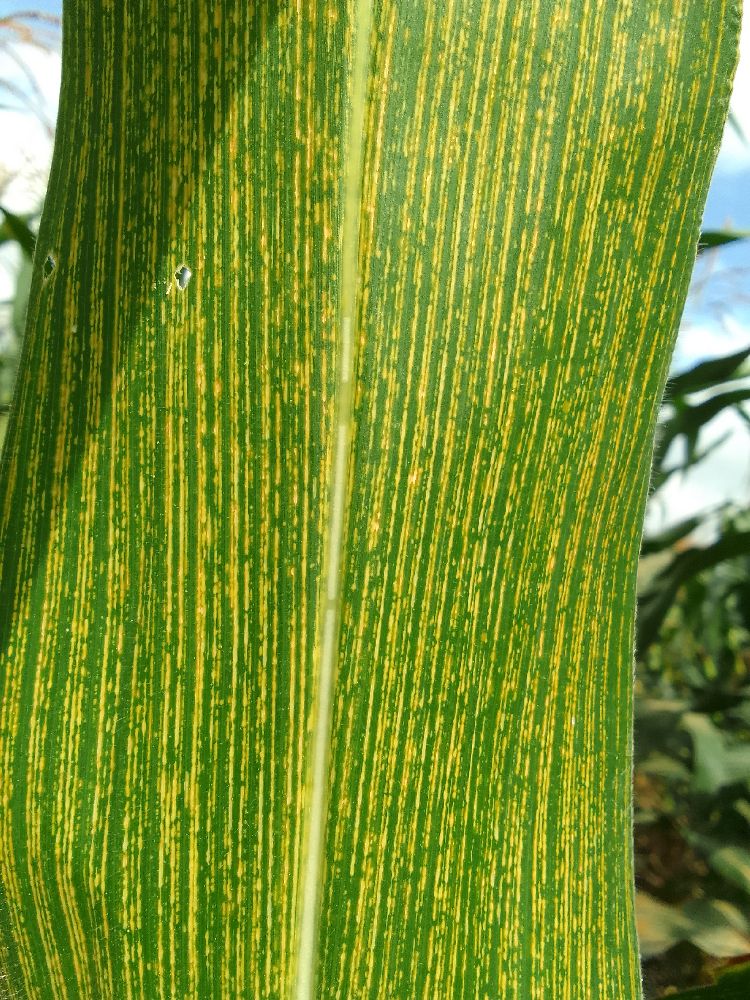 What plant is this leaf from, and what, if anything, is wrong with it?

maize, maize streak virus
